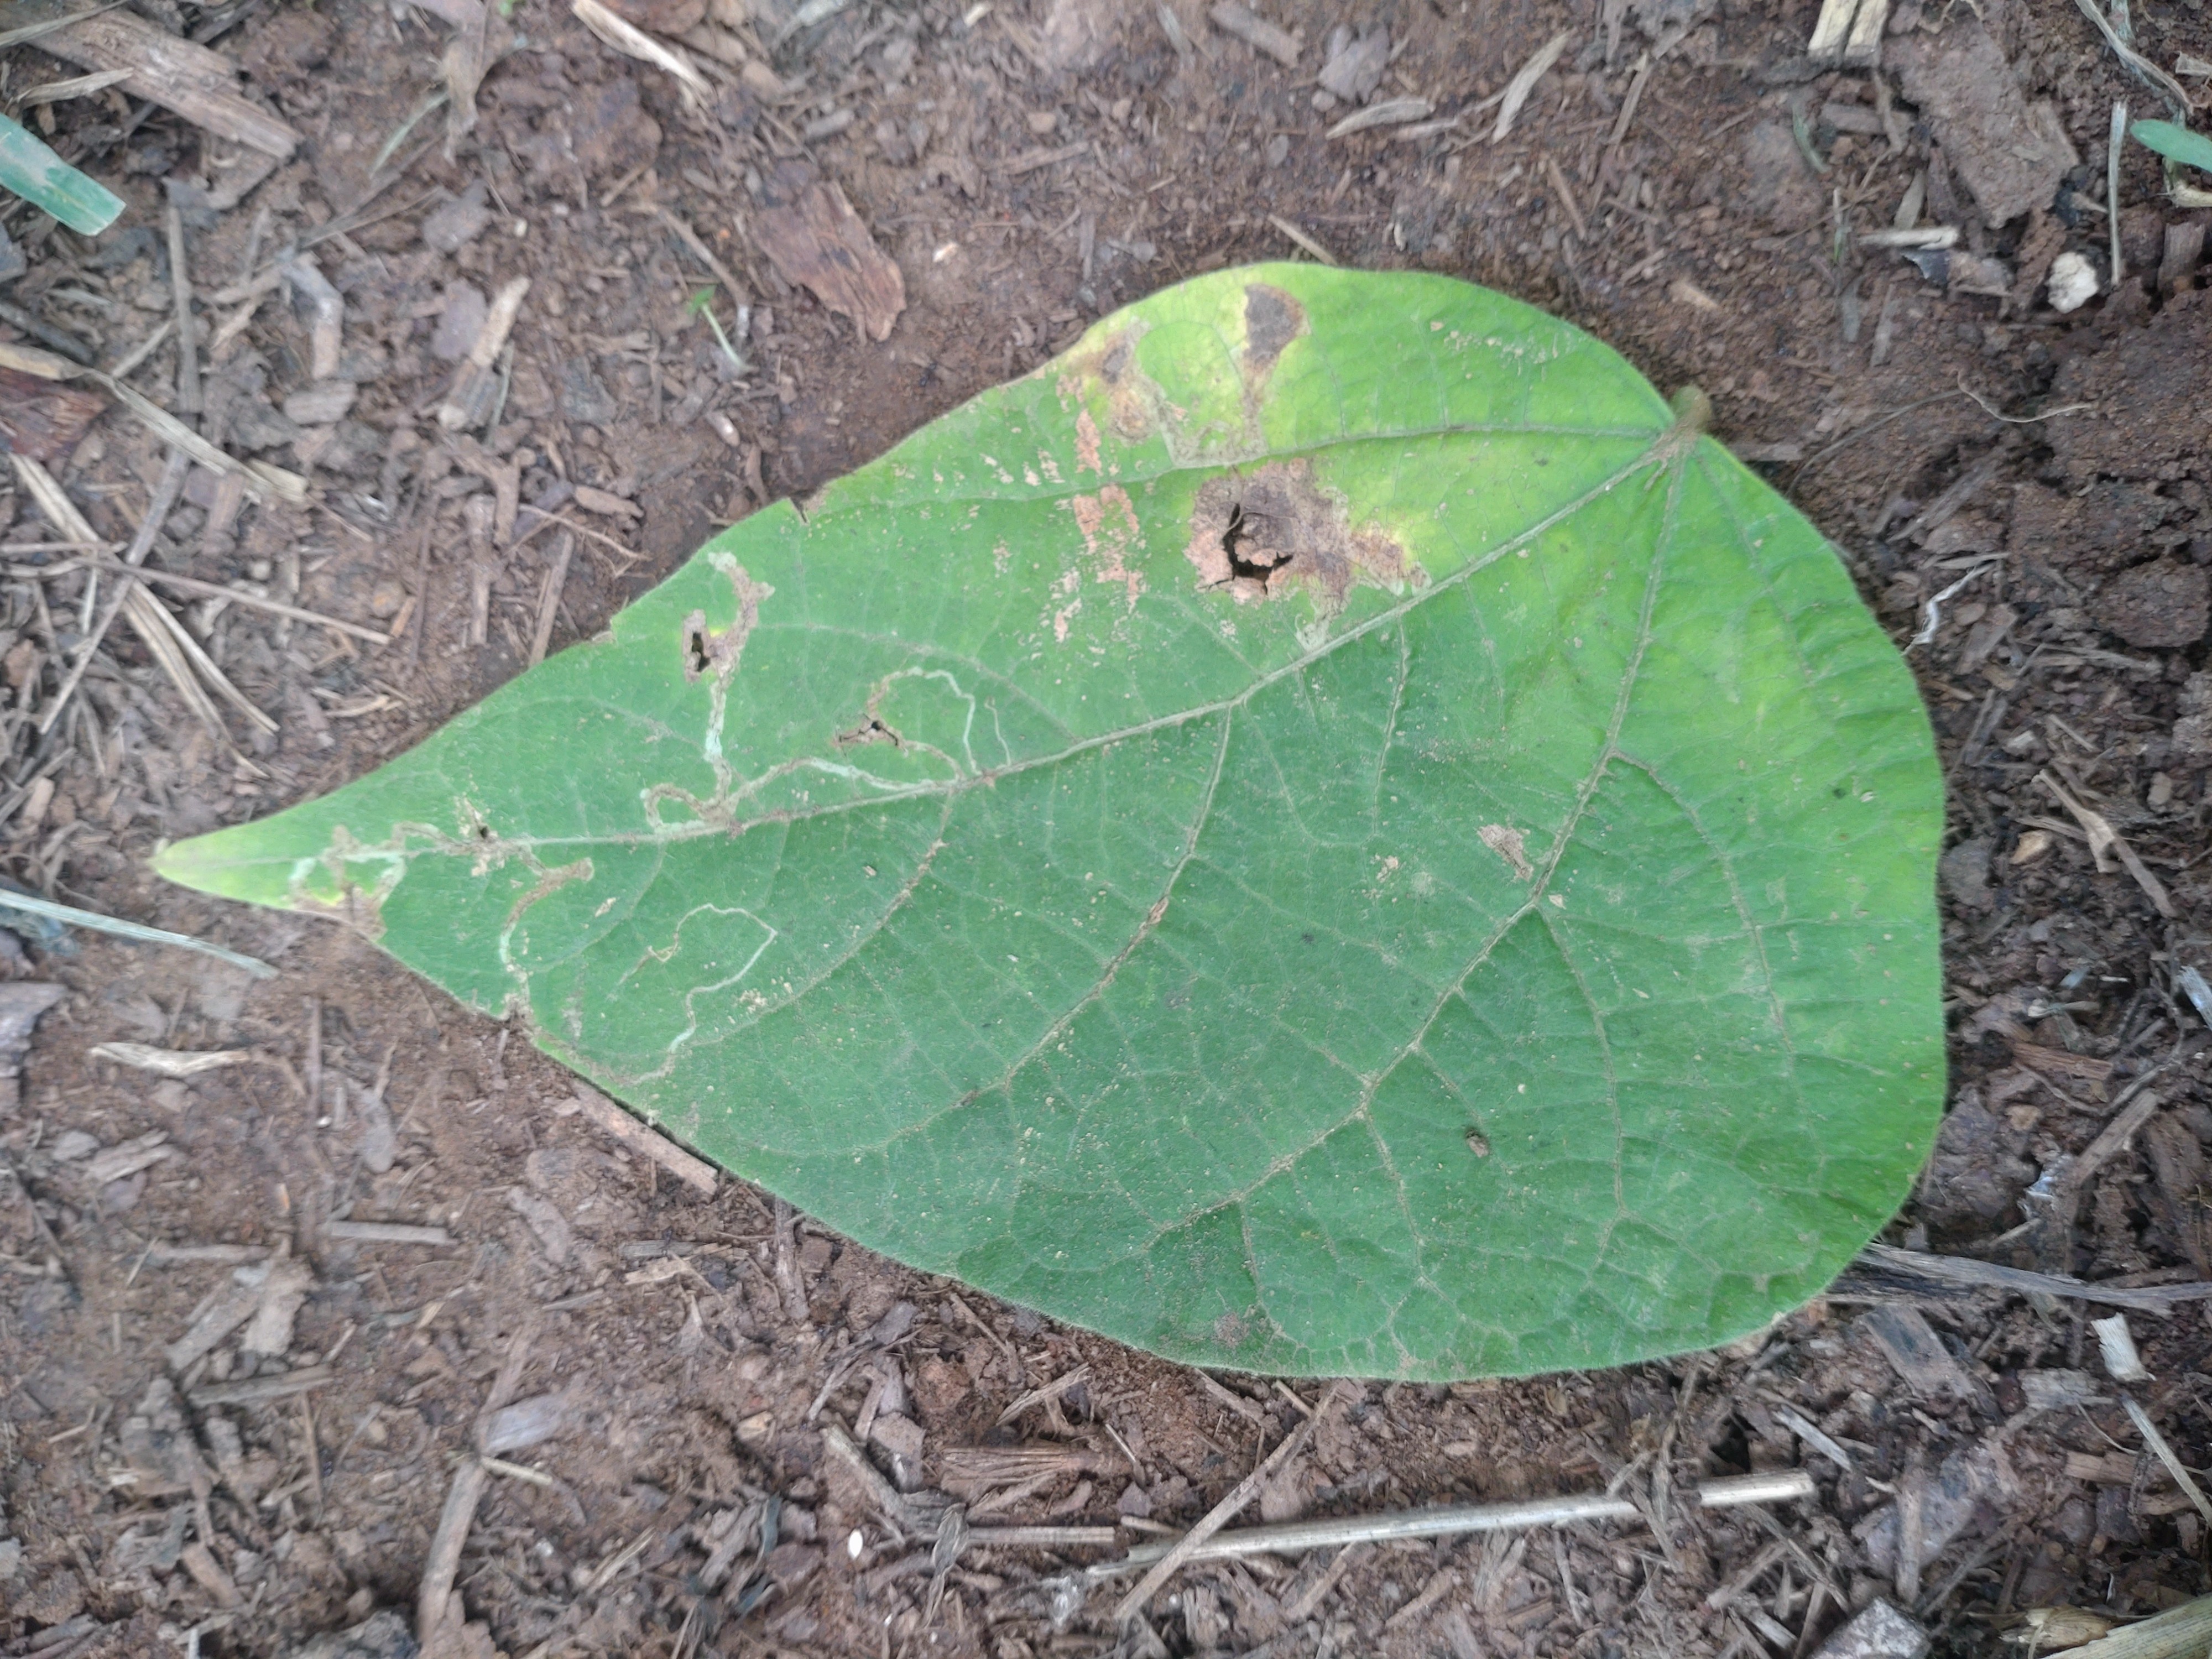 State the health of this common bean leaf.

anthracnose
